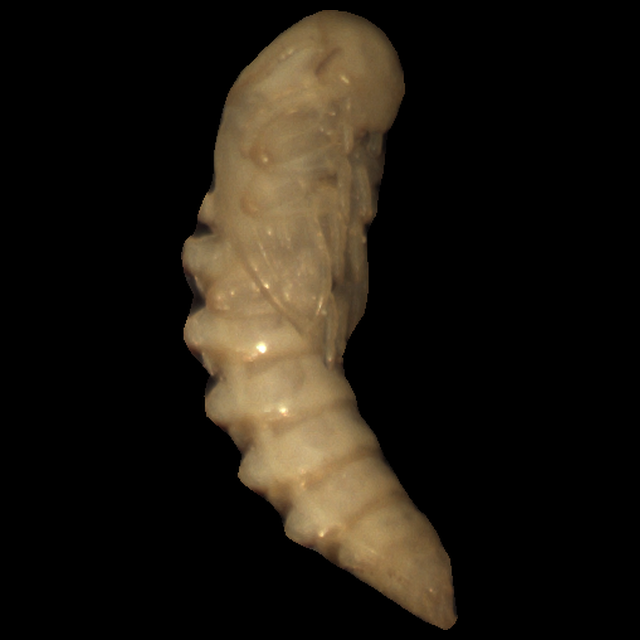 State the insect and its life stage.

mealworm pupa
